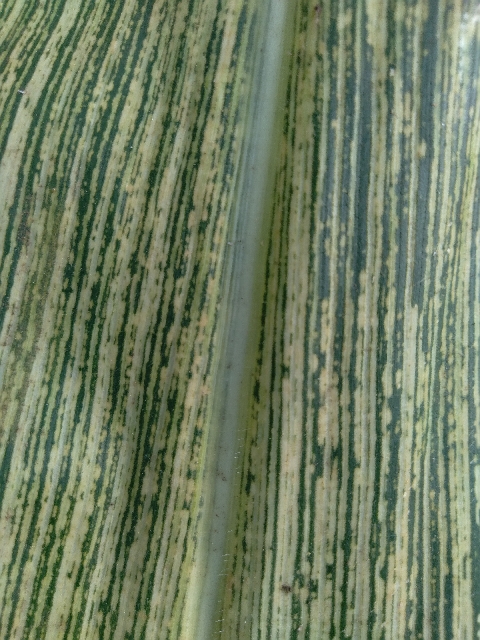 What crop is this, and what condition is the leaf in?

maize, maize streak virus
